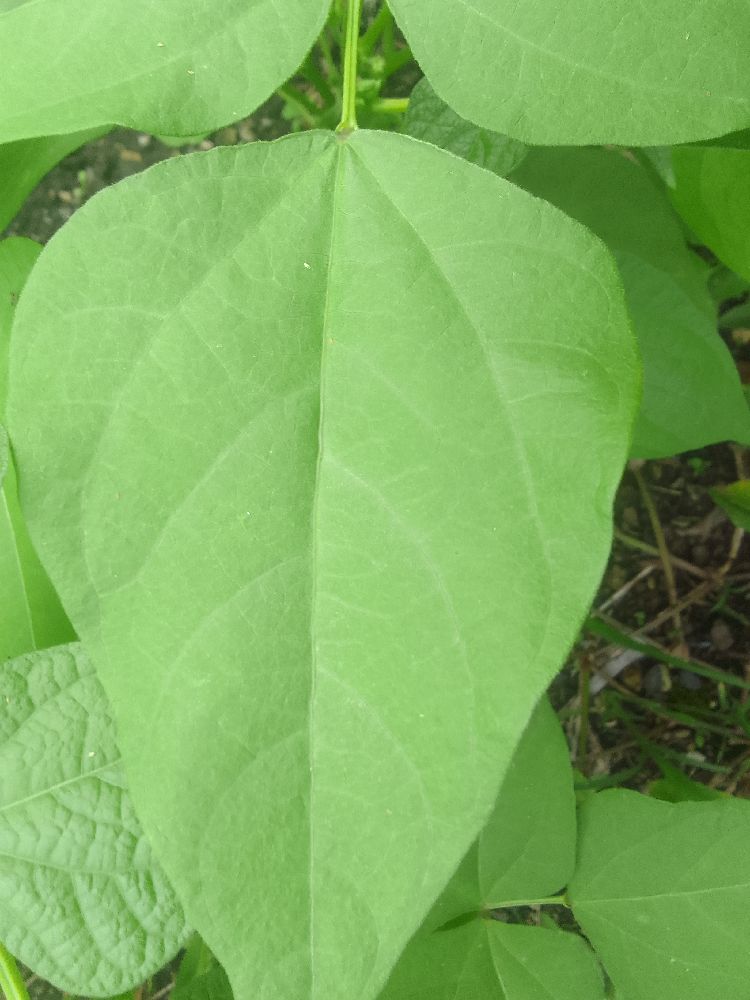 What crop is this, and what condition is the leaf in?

common bean, healthy
